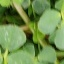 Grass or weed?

unstructured weed
